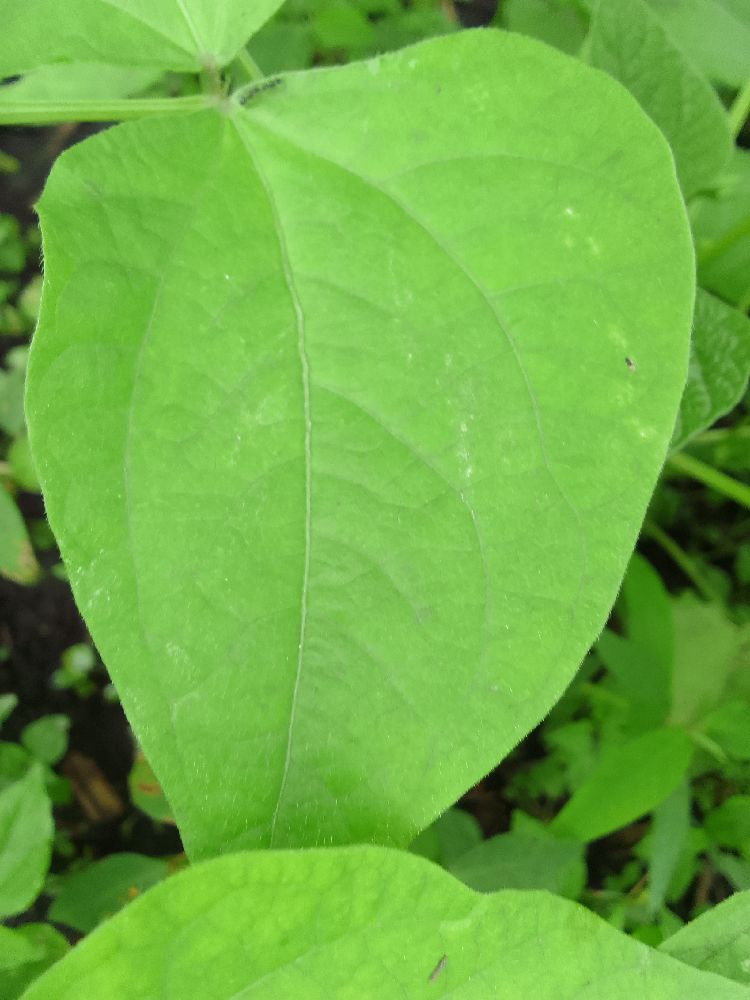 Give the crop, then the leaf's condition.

common bean, healthy
